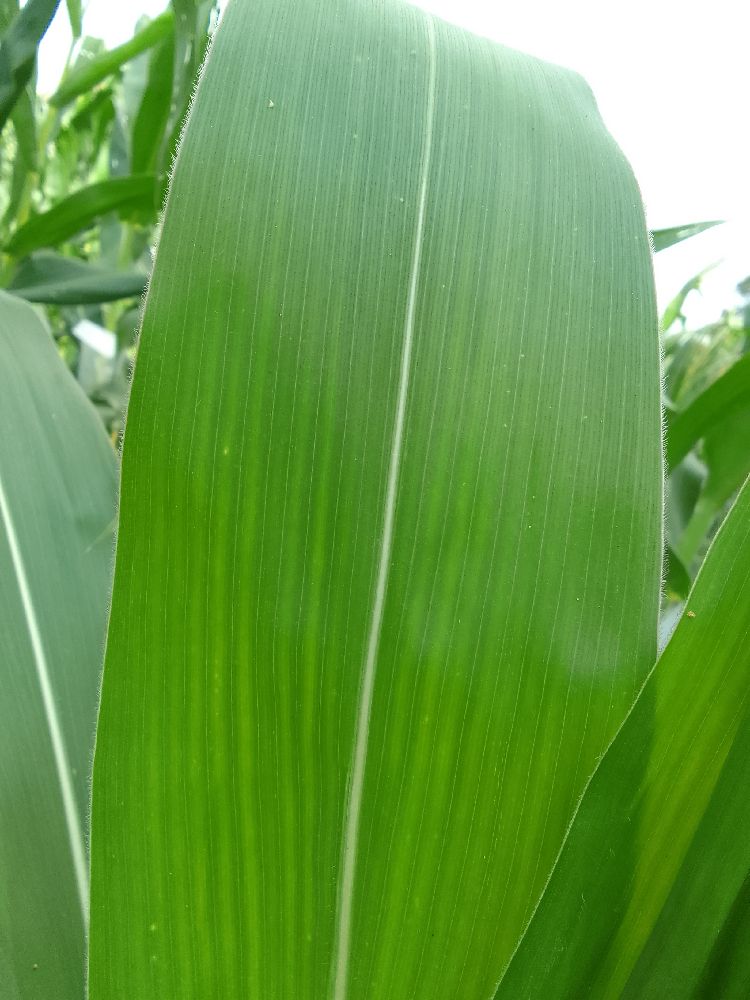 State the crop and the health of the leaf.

maize, healthy
